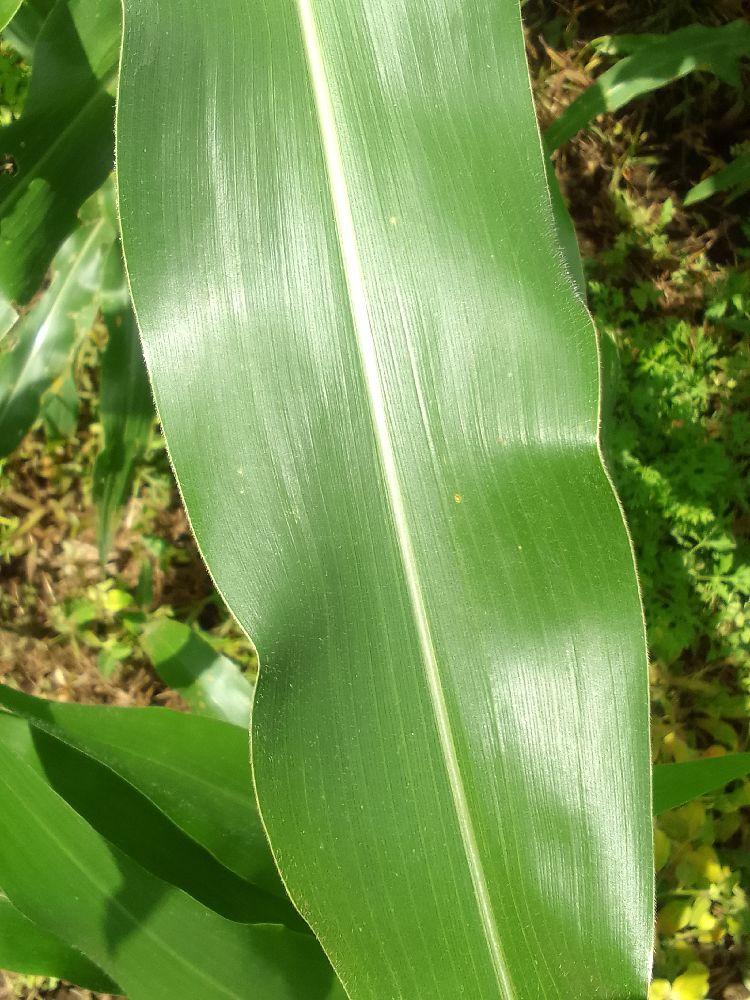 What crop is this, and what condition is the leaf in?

maize, healthy
